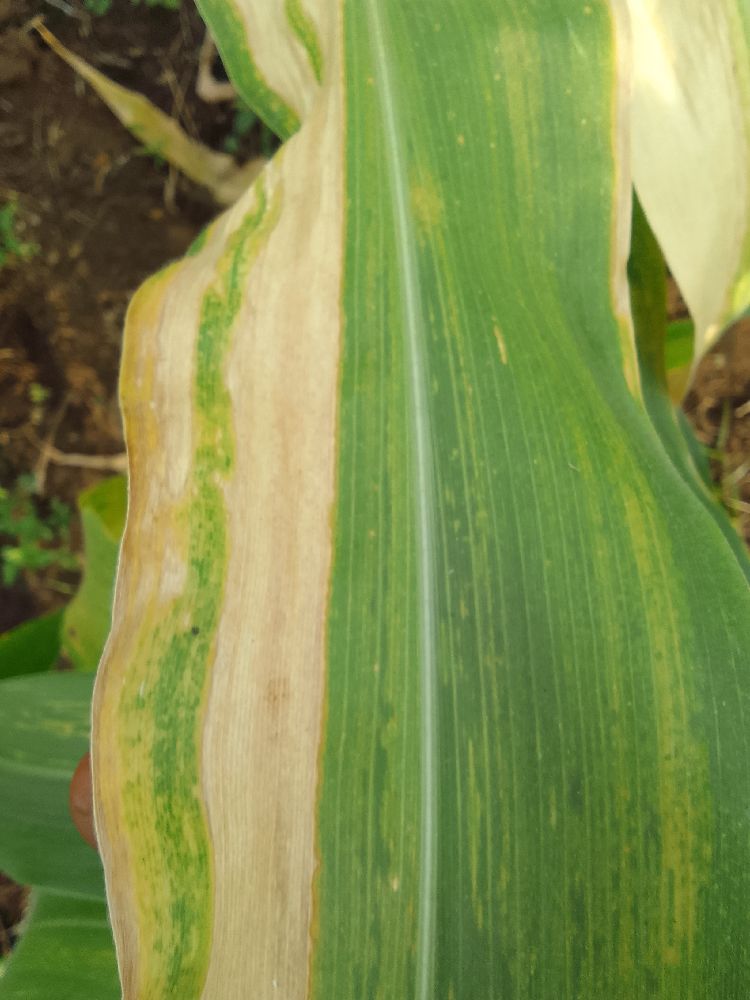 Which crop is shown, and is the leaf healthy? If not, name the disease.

maize, maize lethal necrosis
